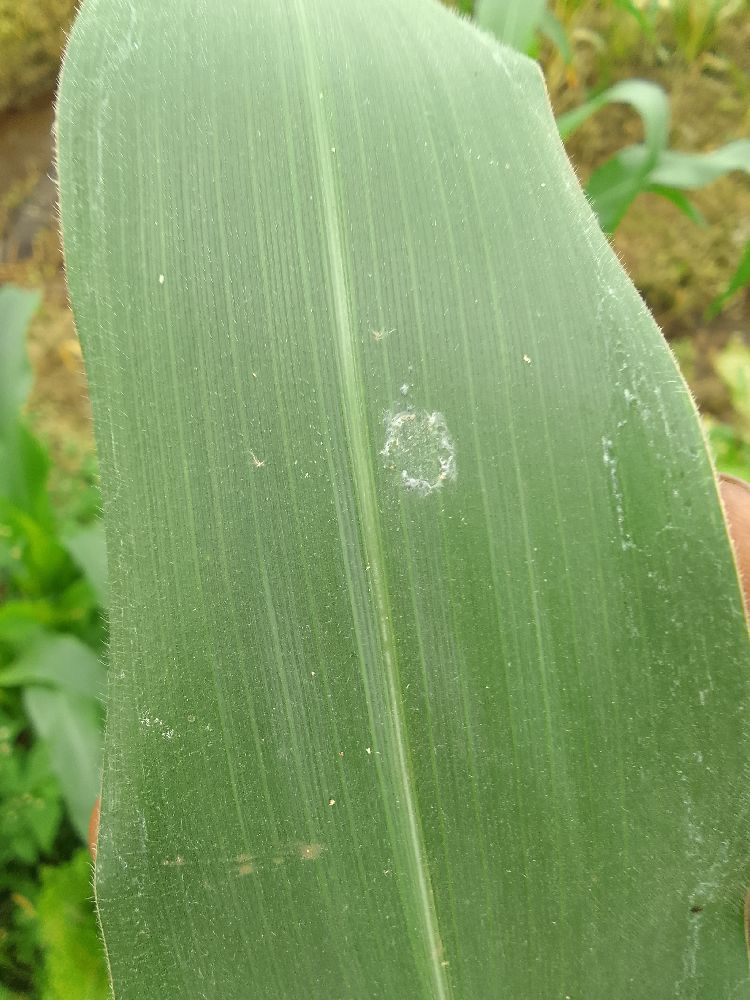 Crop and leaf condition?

maize, healthy
